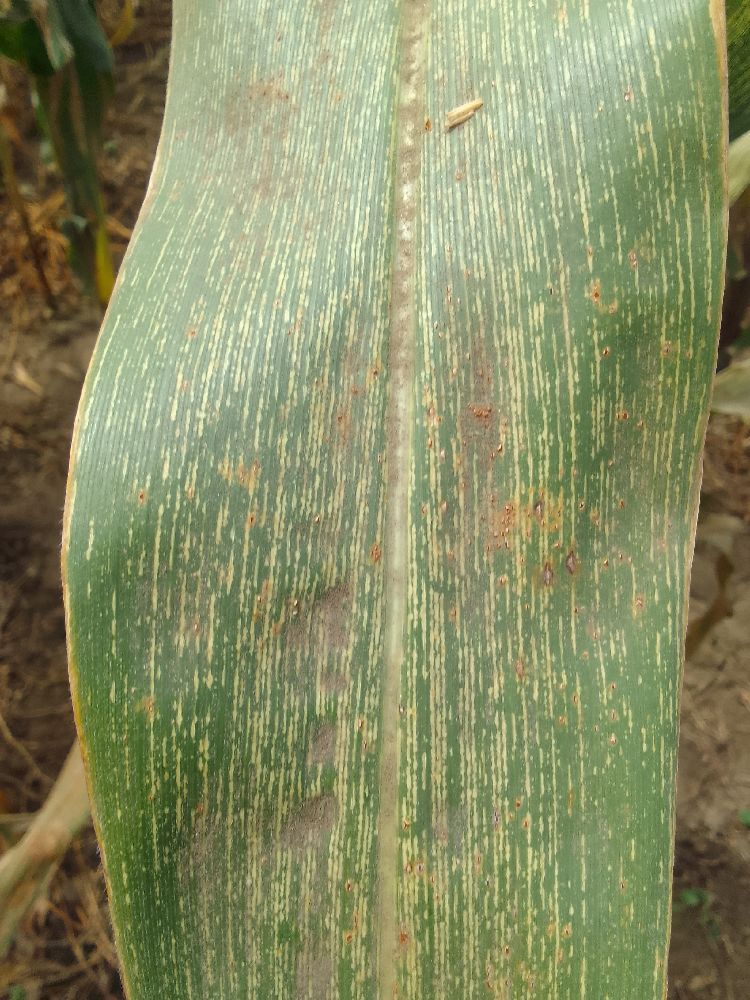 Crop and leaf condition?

maize, maize streak virus
